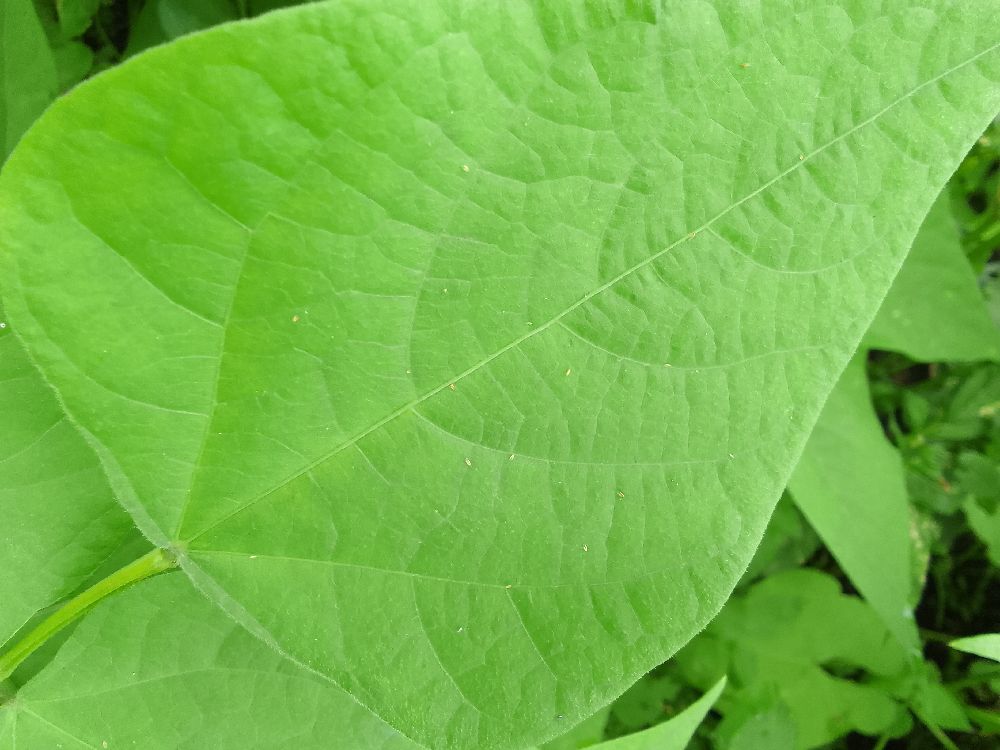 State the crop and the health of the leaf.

common bean, healthy
